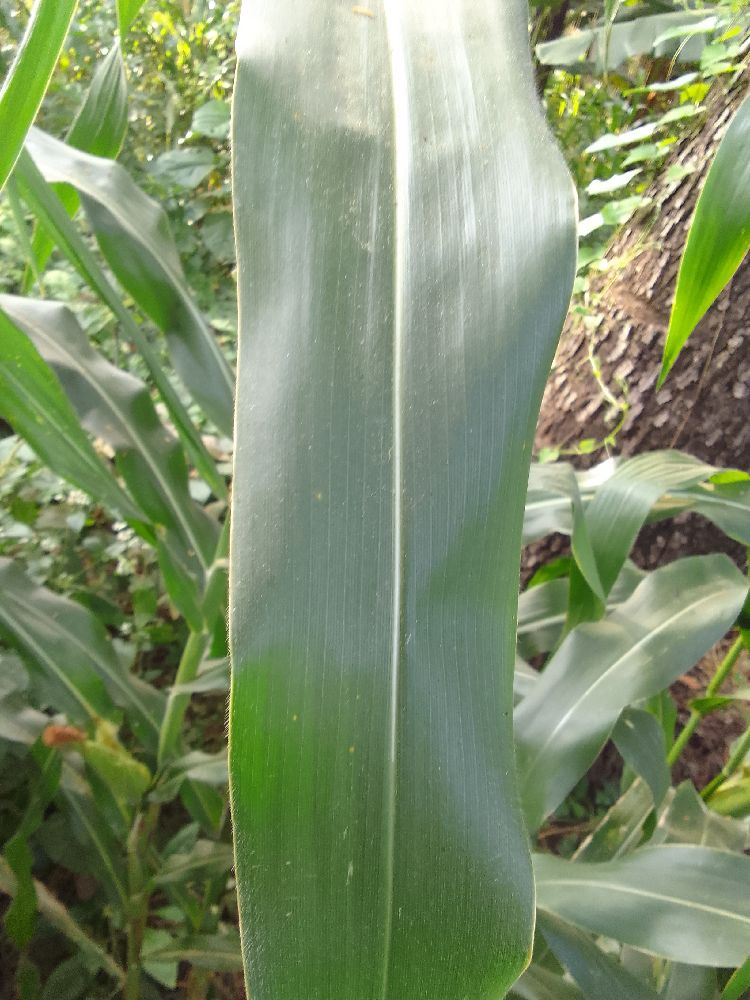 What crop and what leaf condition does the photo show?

maize, healthy
